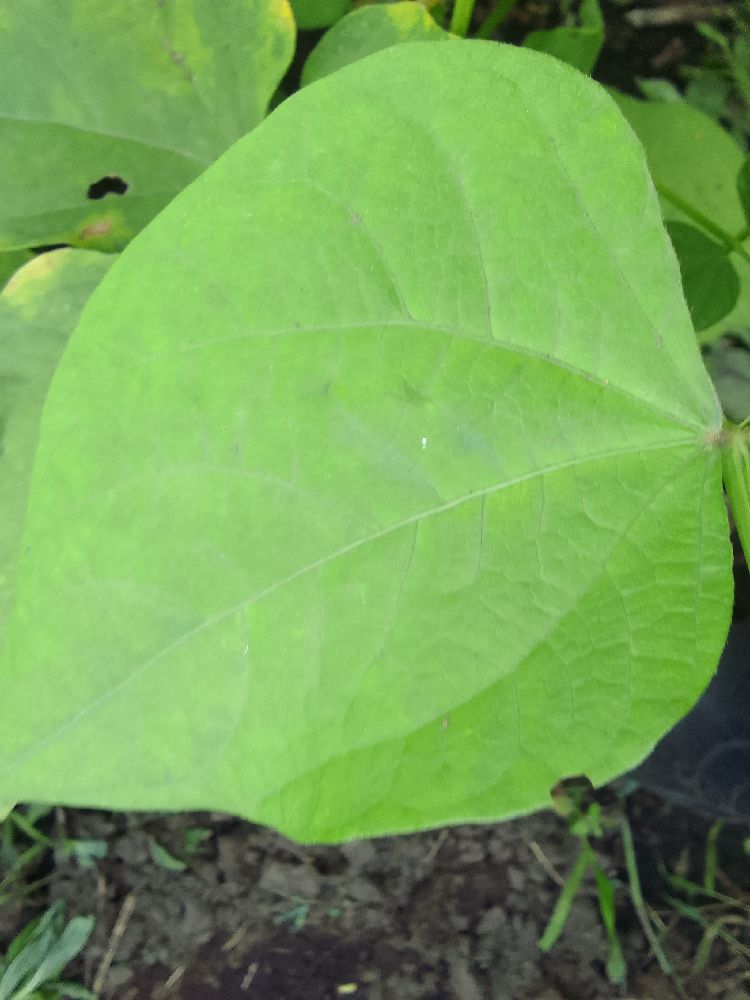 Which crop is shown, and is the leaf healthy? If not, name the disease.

common bean, healthy
